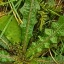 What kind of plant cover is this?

structured weed
